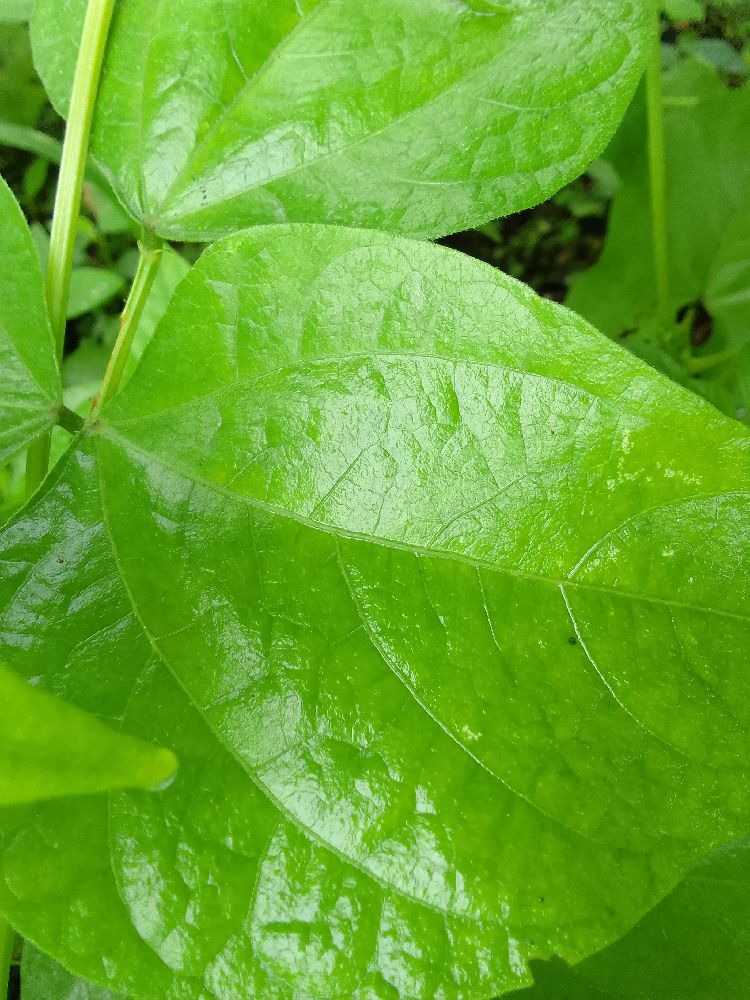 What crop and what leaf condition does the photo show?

common bean, healthy
